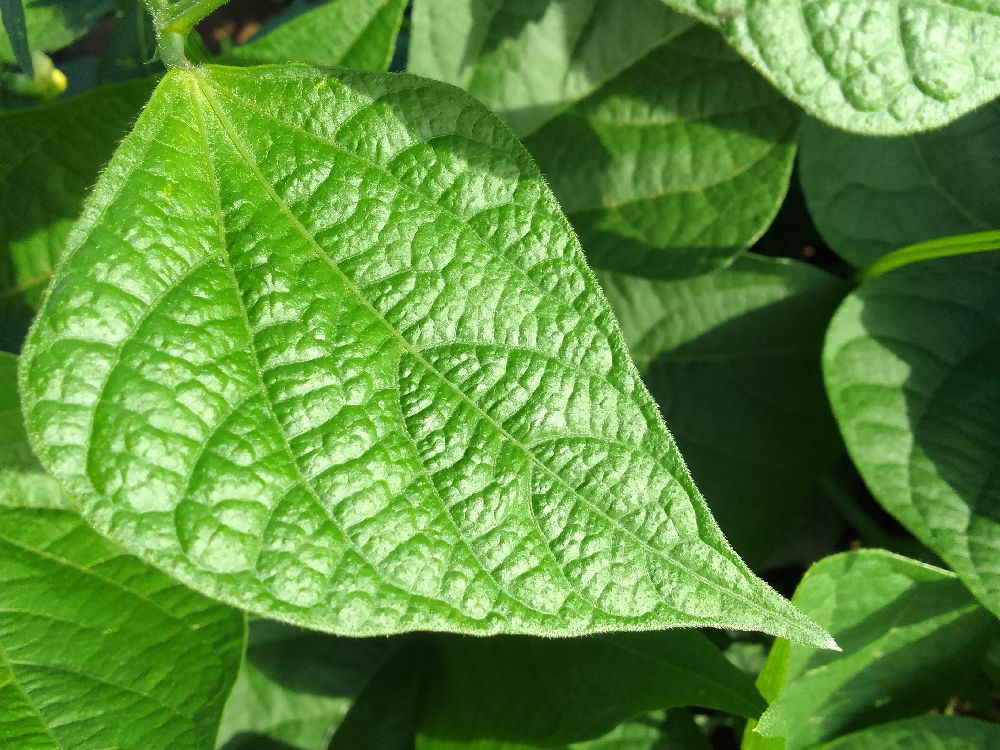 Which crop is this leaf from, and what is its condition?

common bean, healthy
